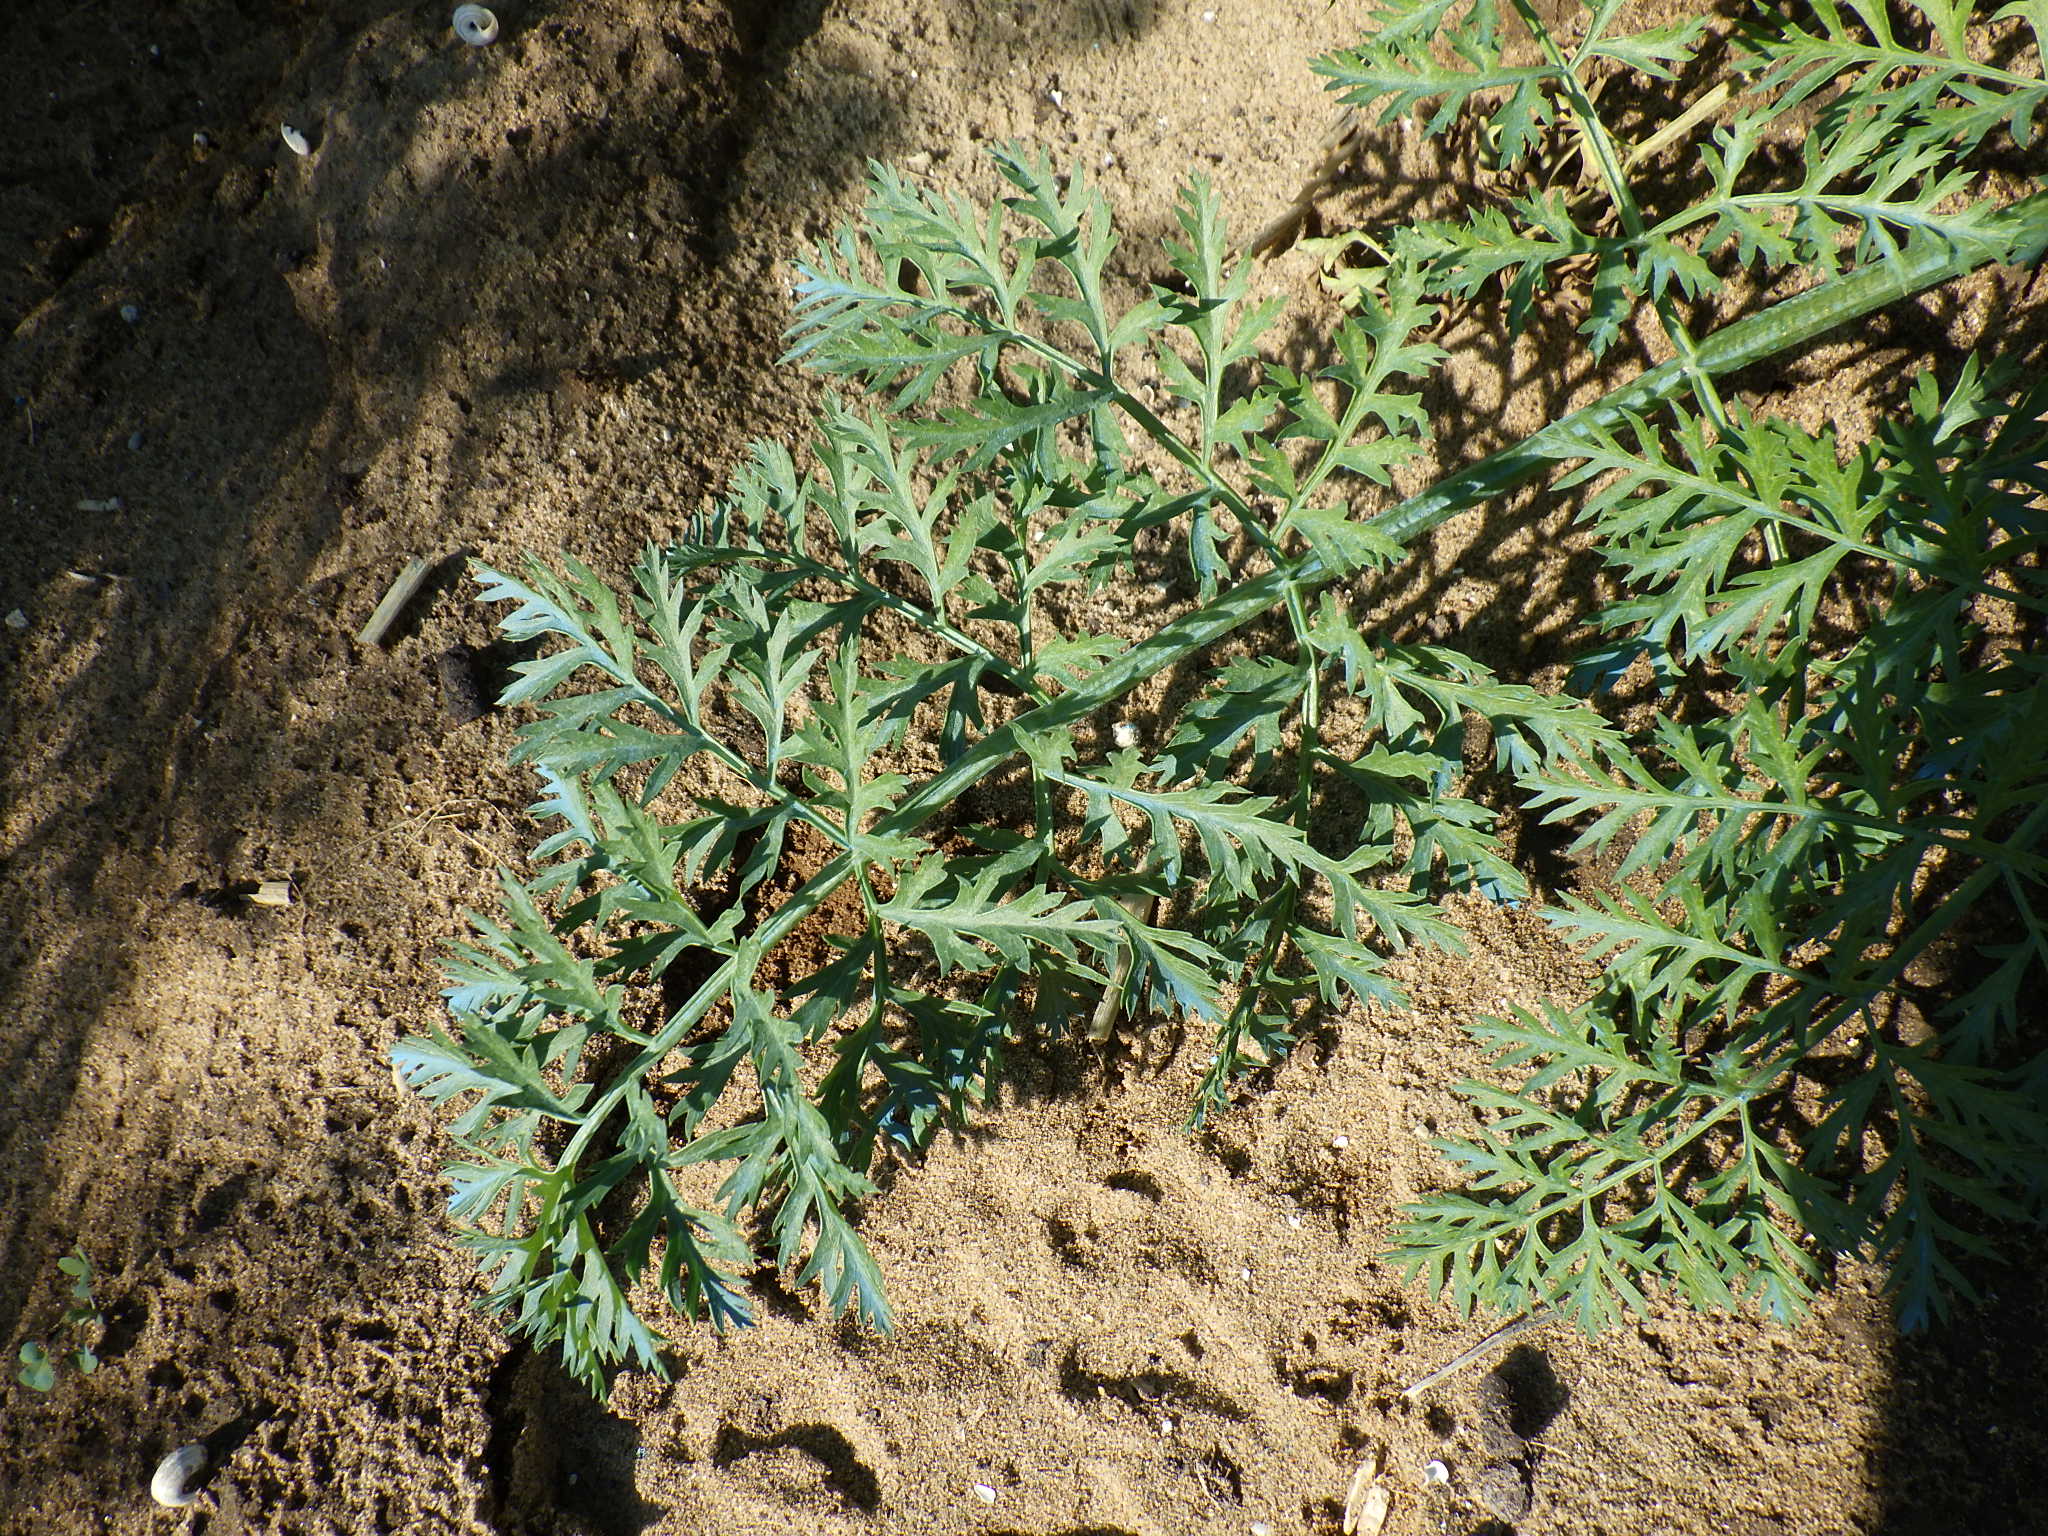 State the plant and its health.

carrot, healthy
